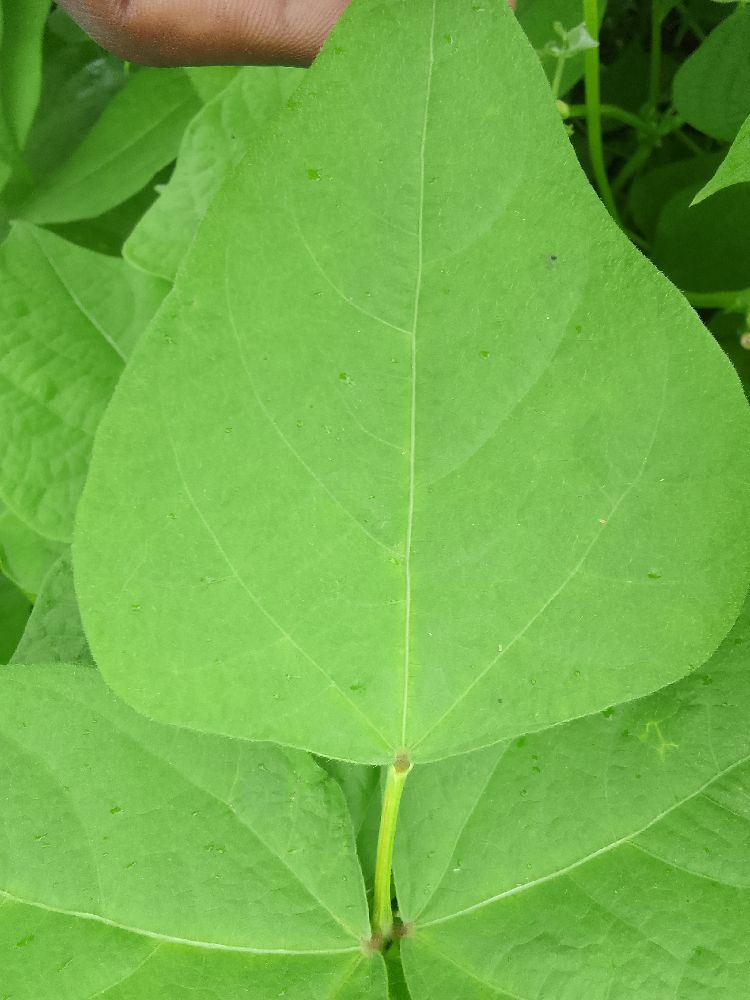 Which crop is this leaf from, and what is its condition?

common bean, healthy
